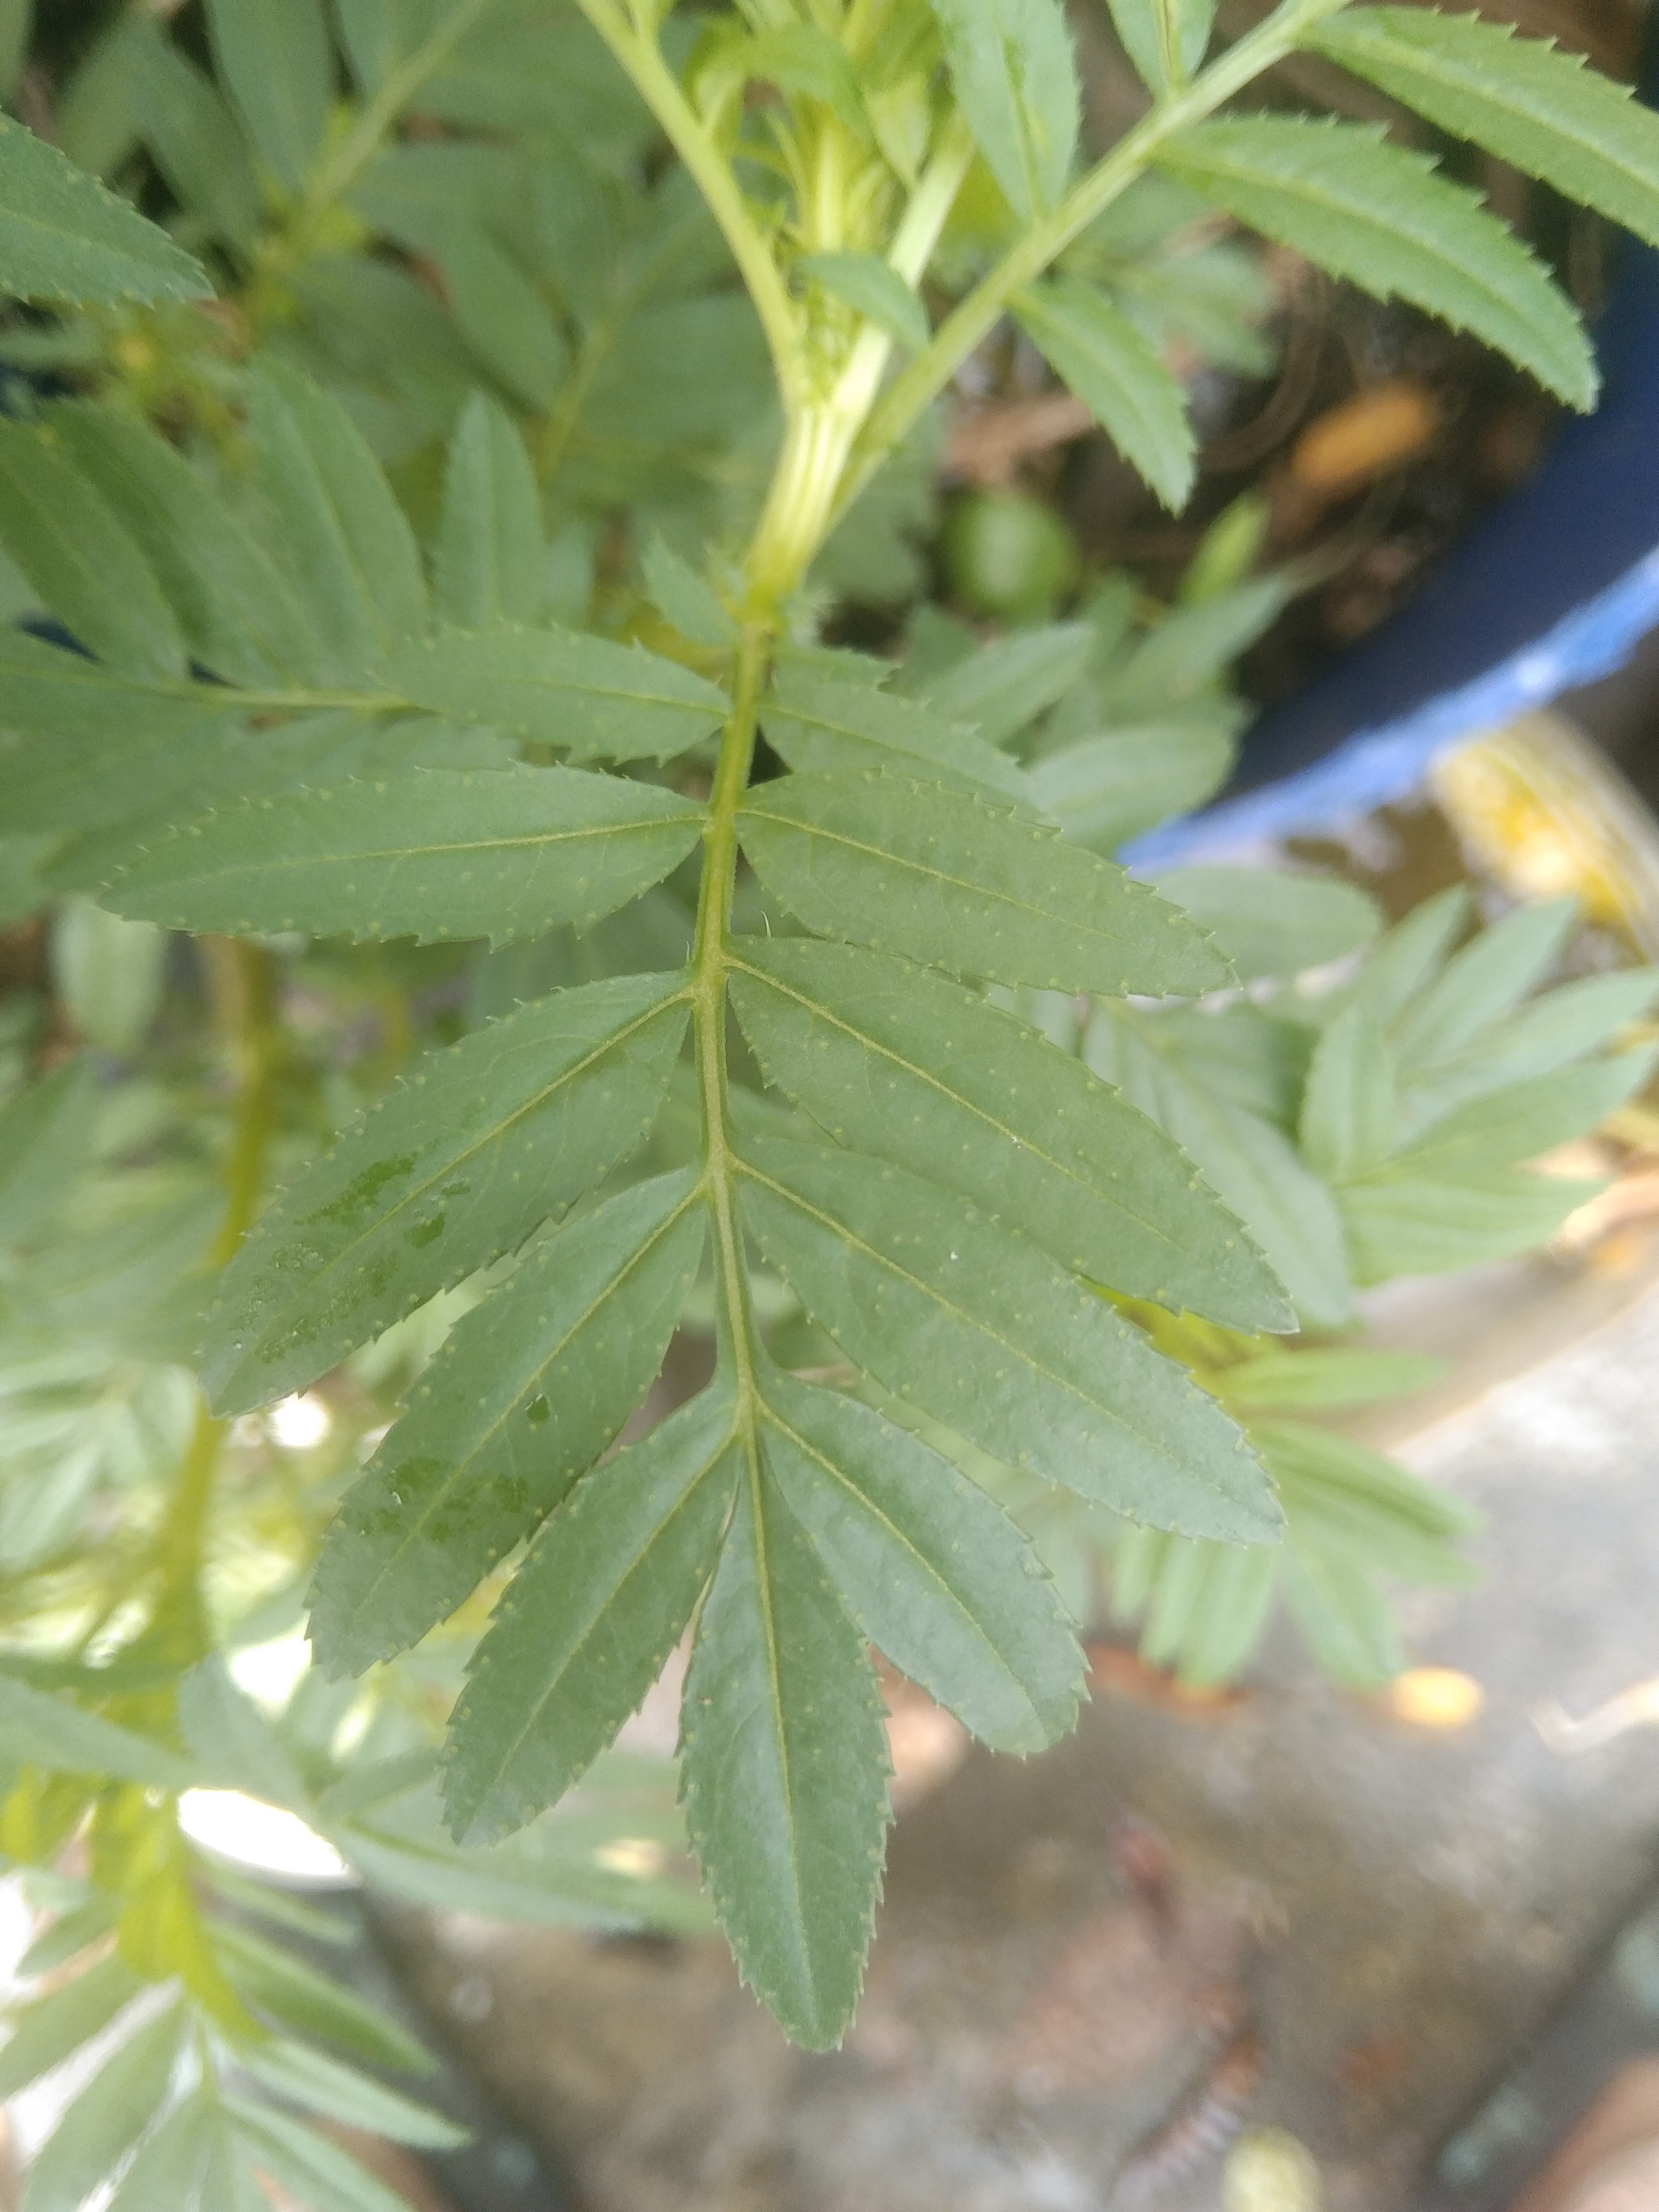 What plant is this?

marigold
